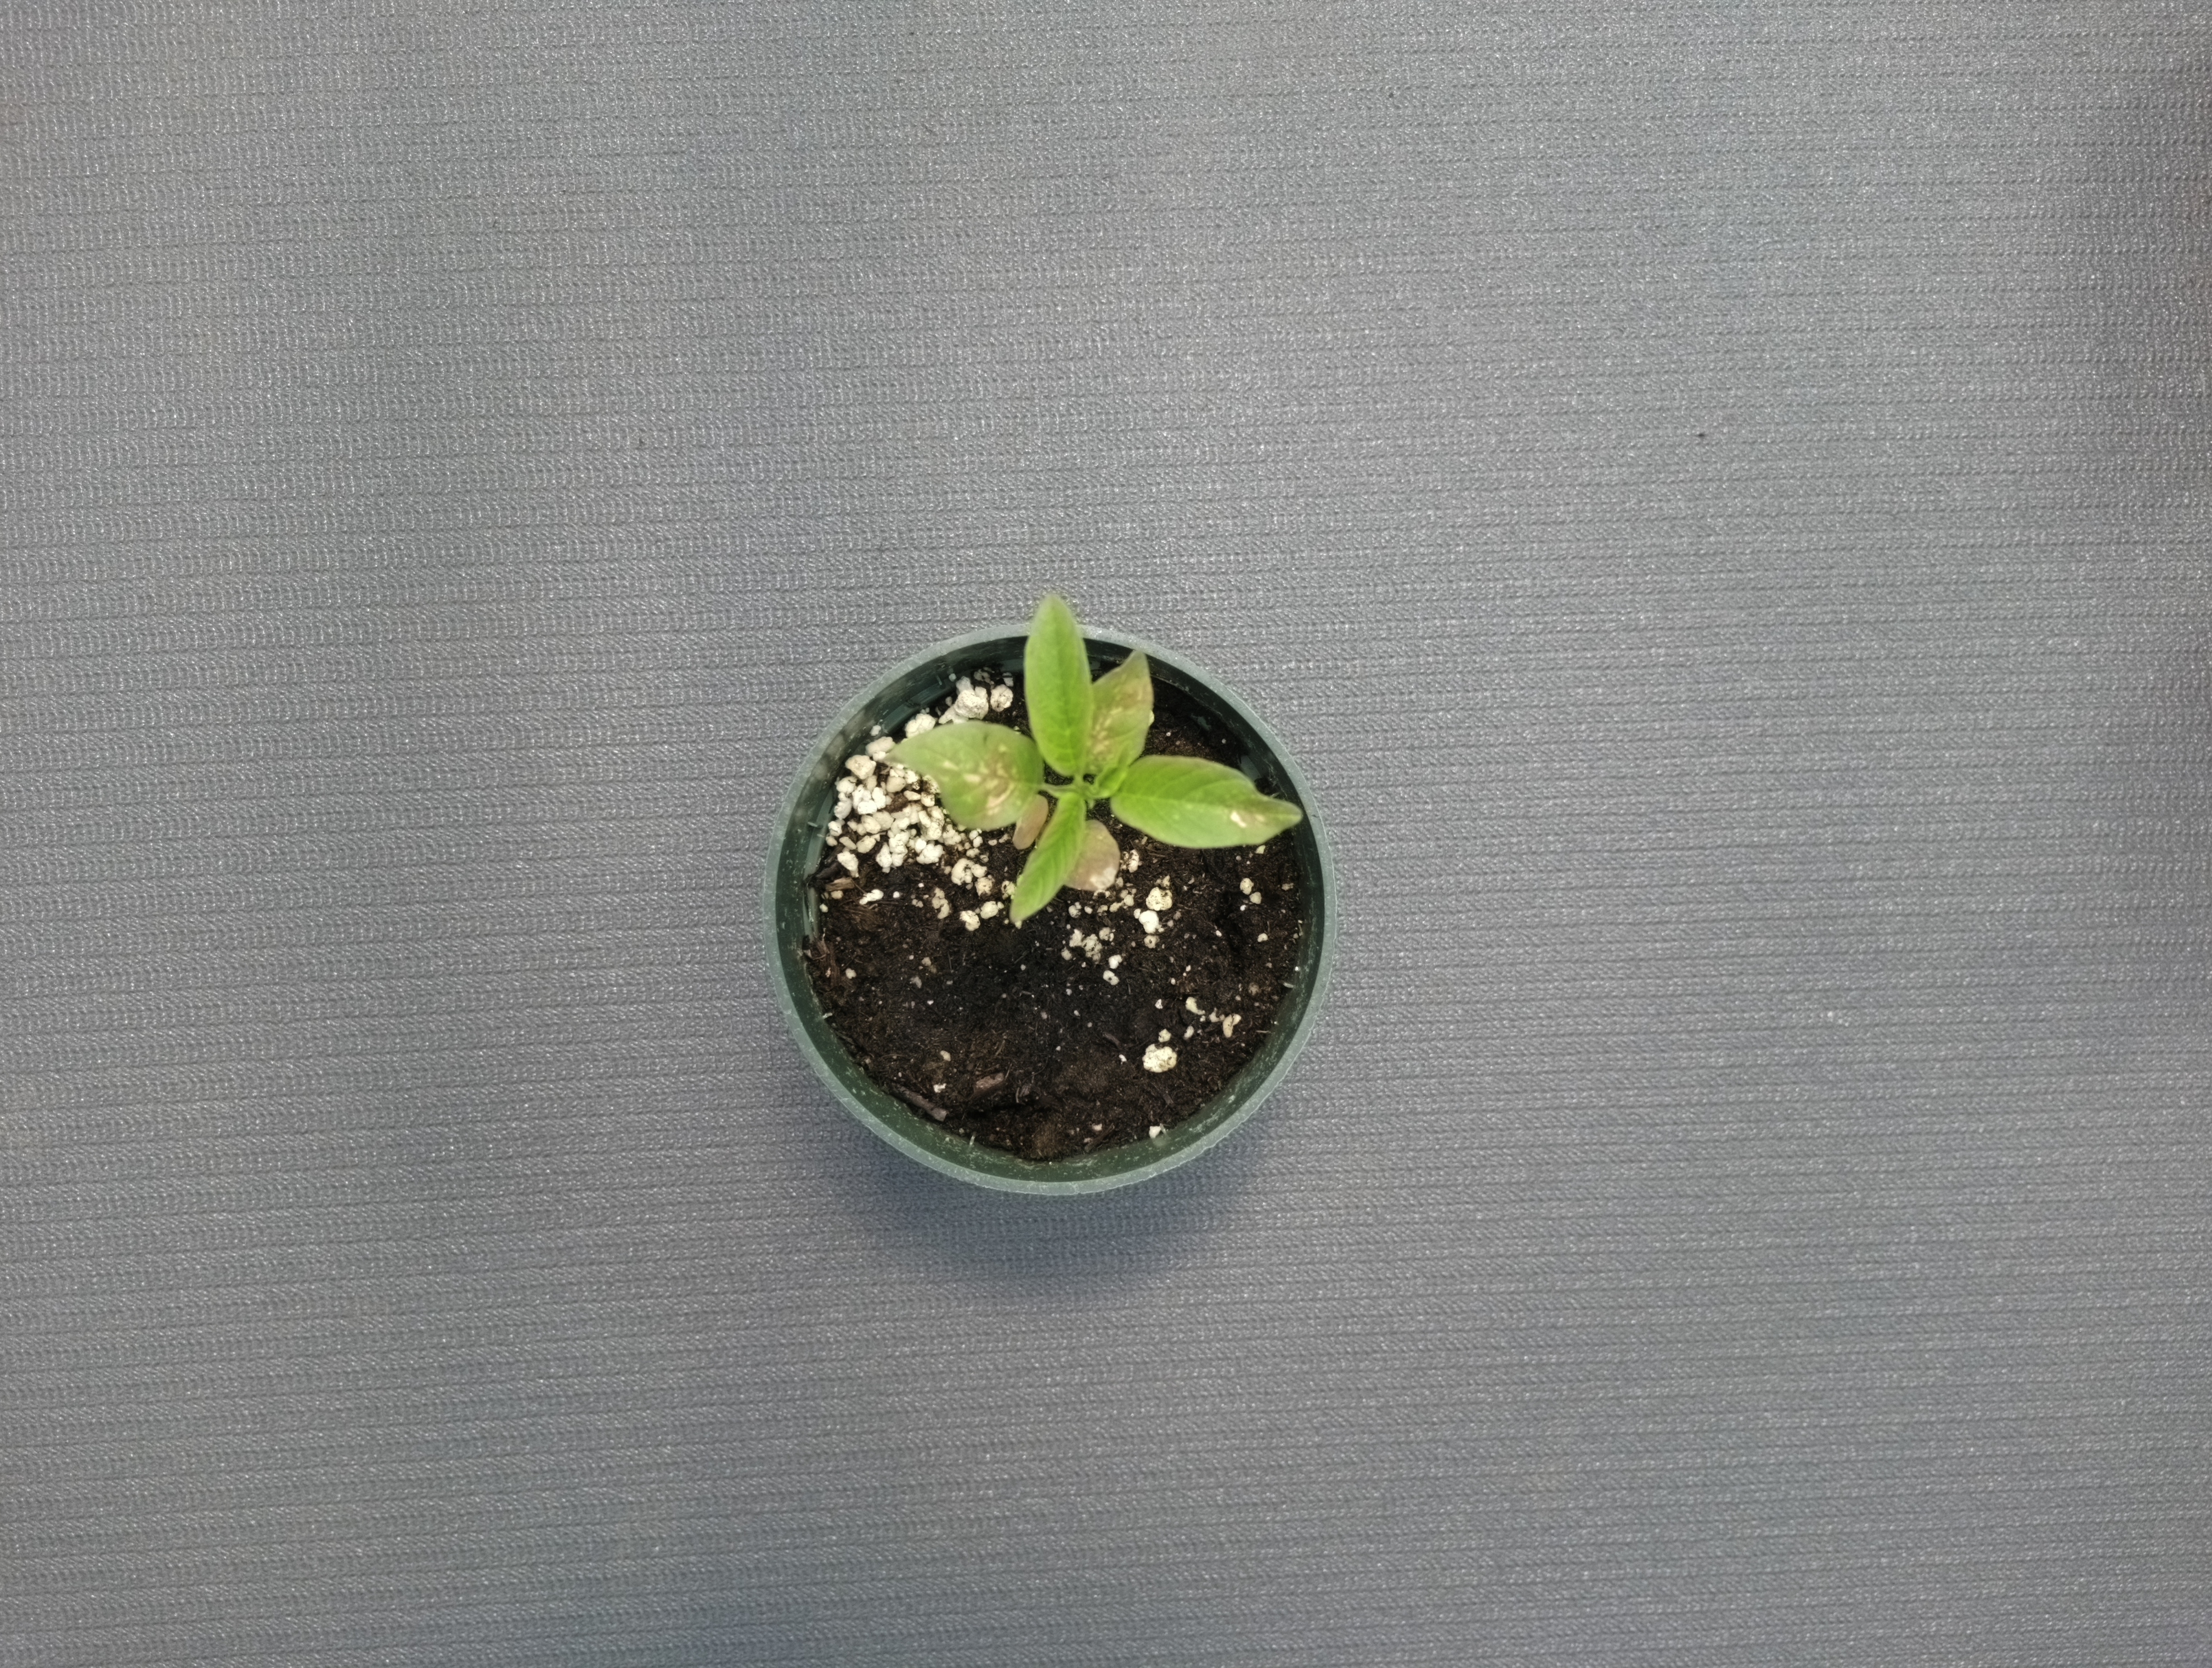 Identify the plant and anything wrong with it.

waterhemp, healthy untreated
